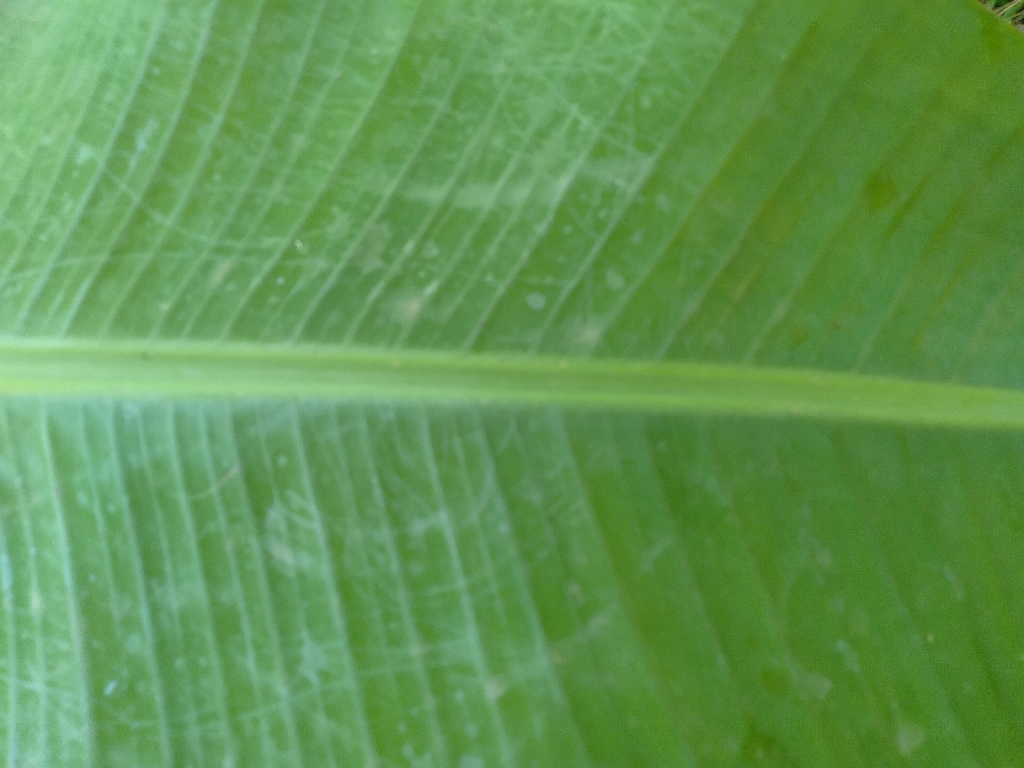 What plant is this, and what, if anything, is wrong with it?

banana, healthy
